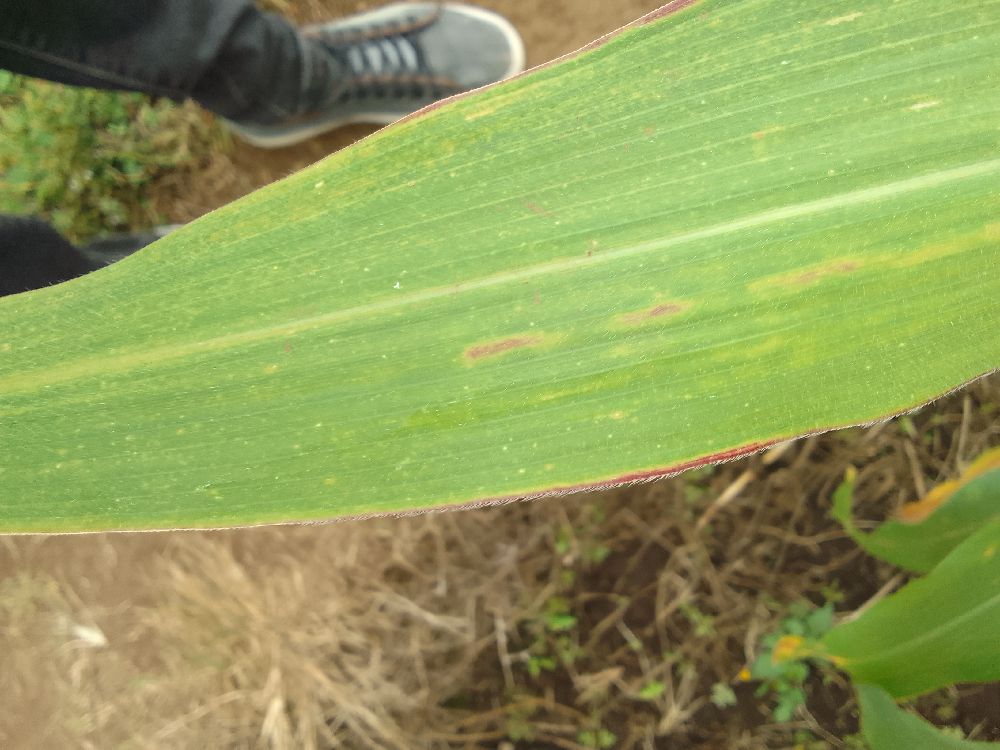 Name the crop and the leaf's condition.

maize, maize lethal necrosis
